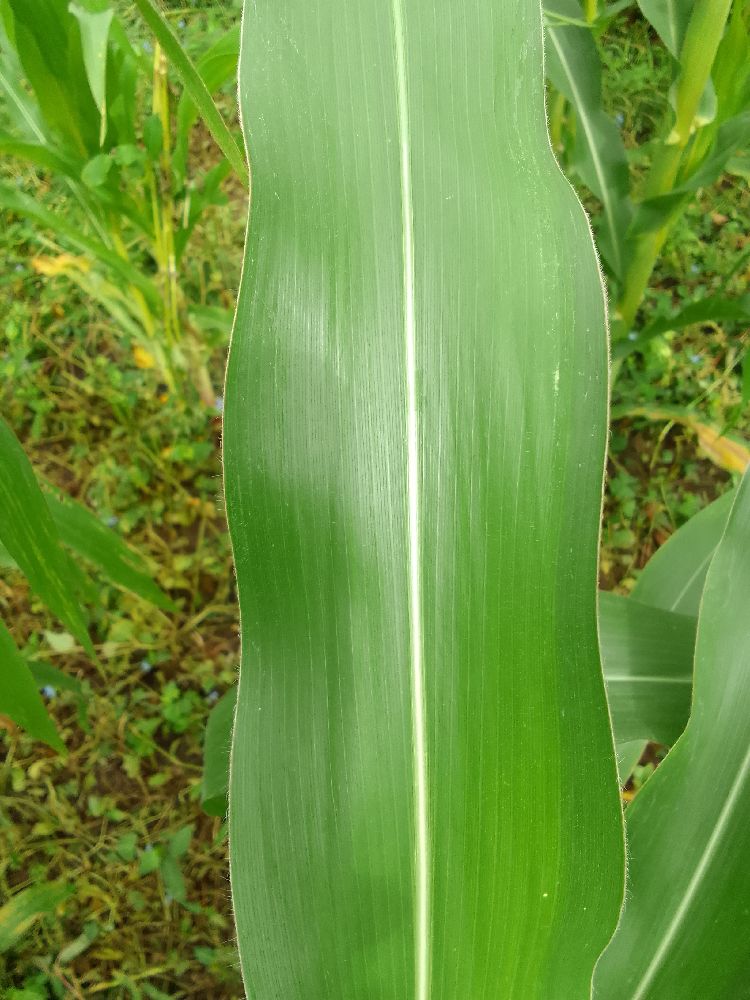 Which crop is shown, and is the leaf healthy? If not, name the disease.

maize, healthy
